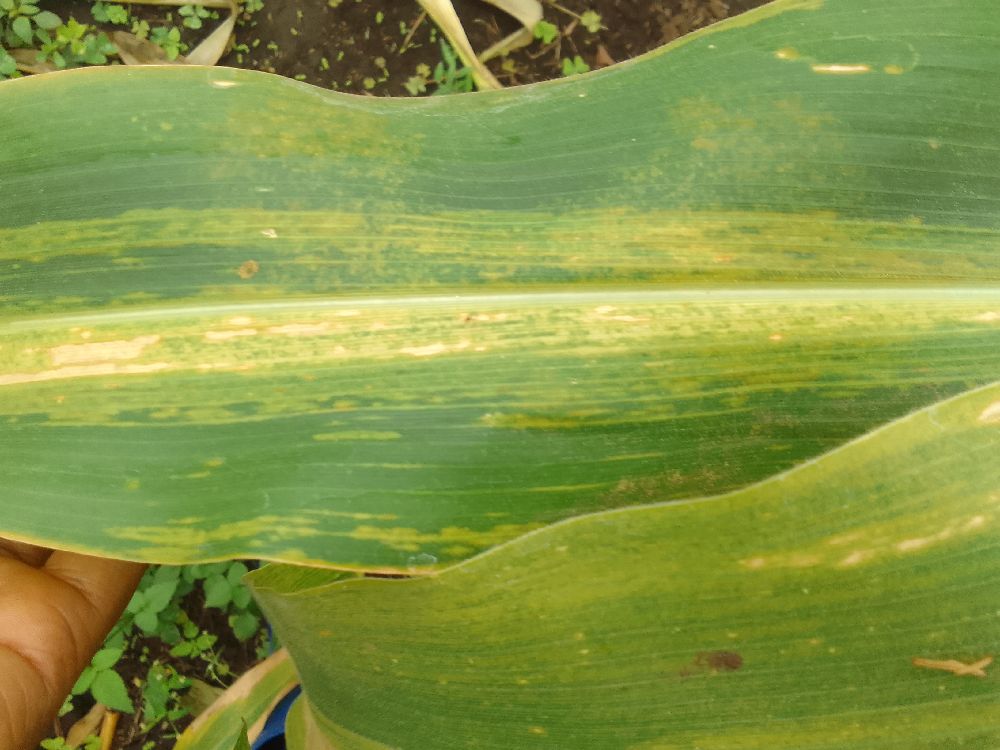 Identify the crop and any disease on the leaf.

maize, maize lethal necrosis
